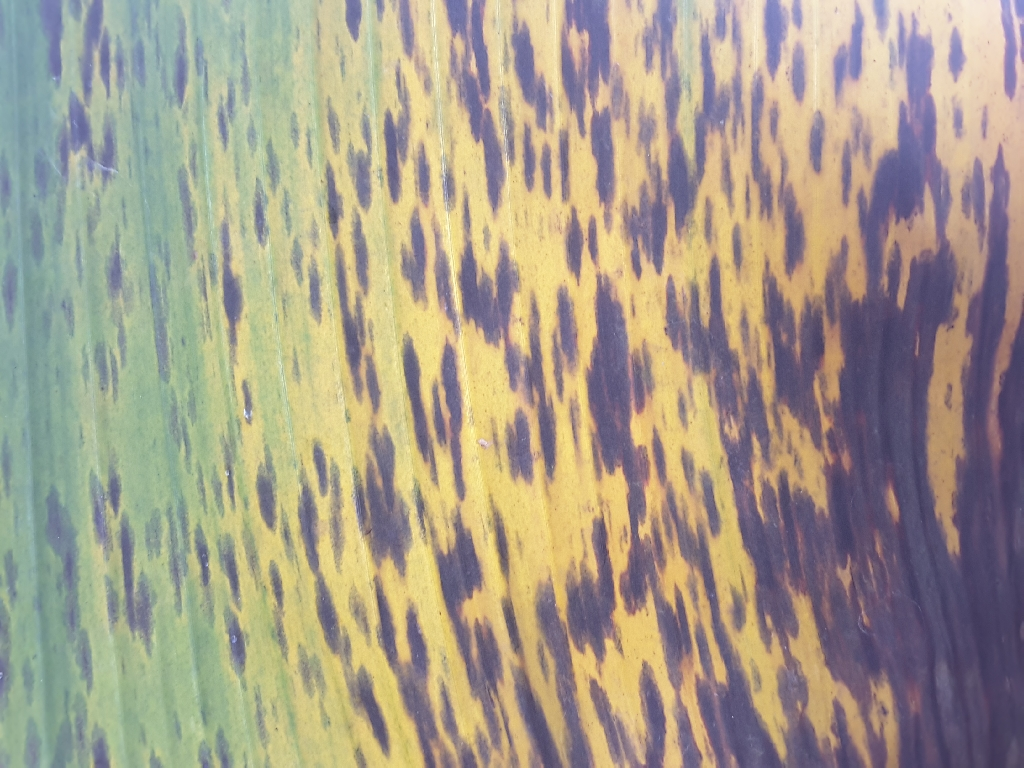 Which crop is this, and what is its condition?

banana, black sigatoka
